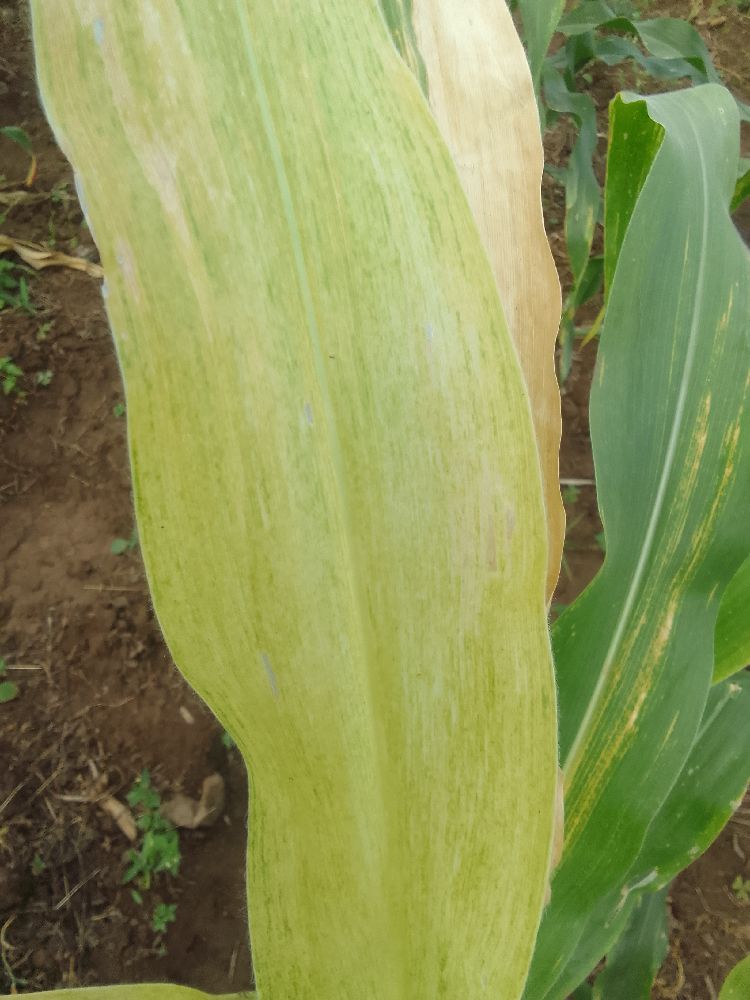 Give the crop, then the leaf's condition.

maize, maize lethal necrosis
